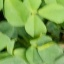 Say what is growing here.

unstructured weed
